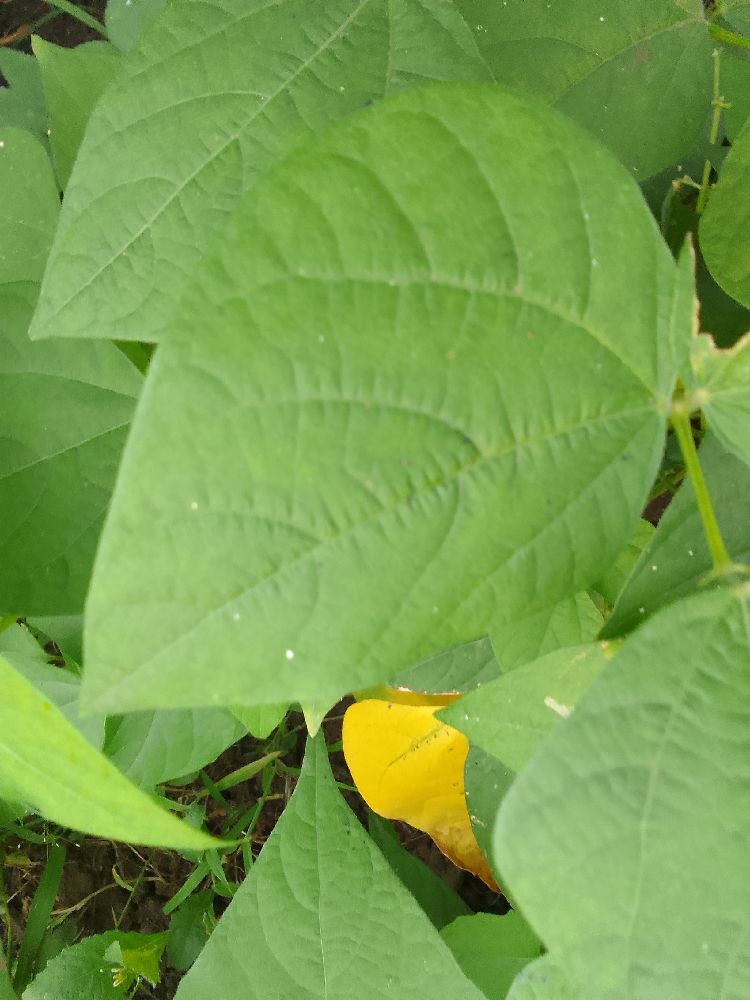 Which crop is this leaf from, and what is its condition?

common bean, healthy
